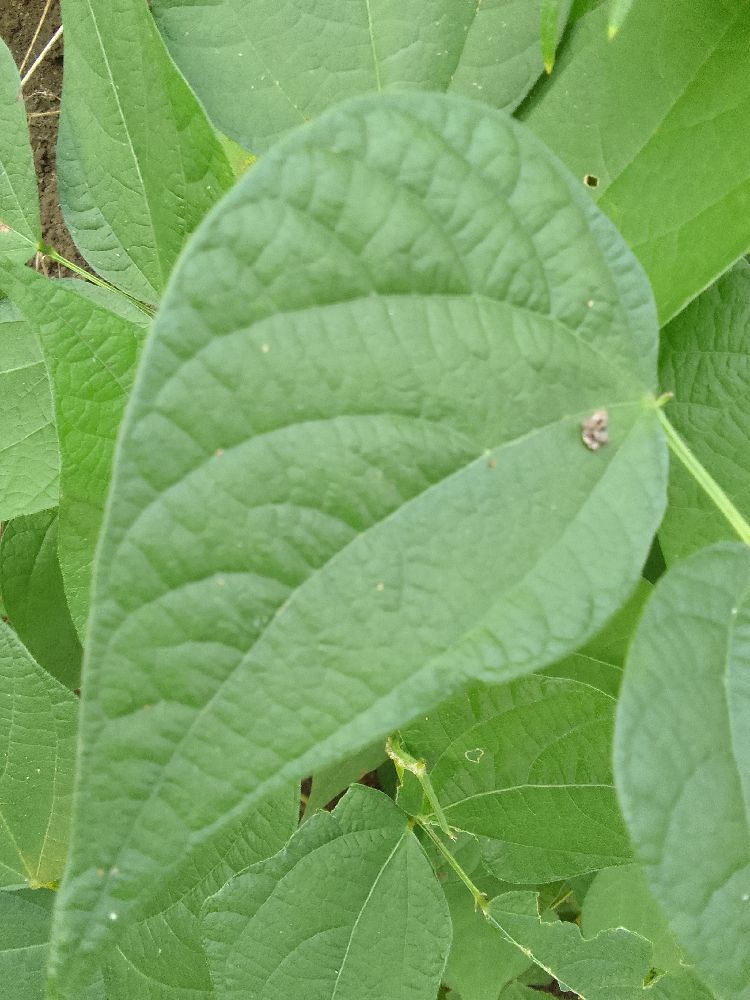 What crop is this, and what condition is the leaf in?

common bean, healthy
